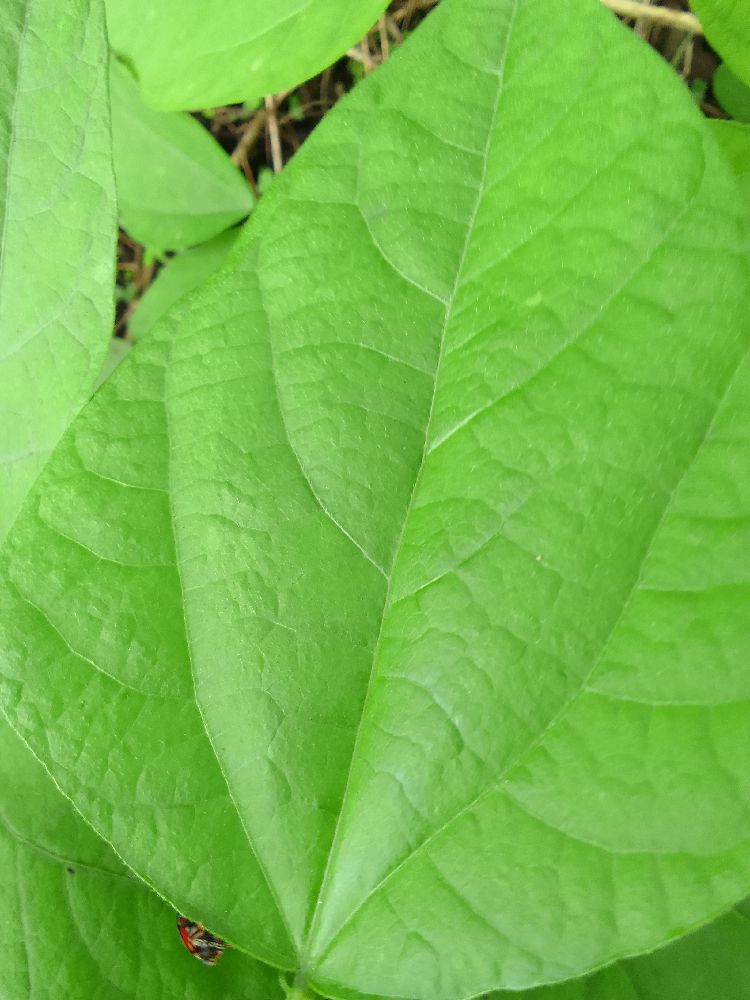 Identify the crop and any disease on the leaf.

common bean, healthy
